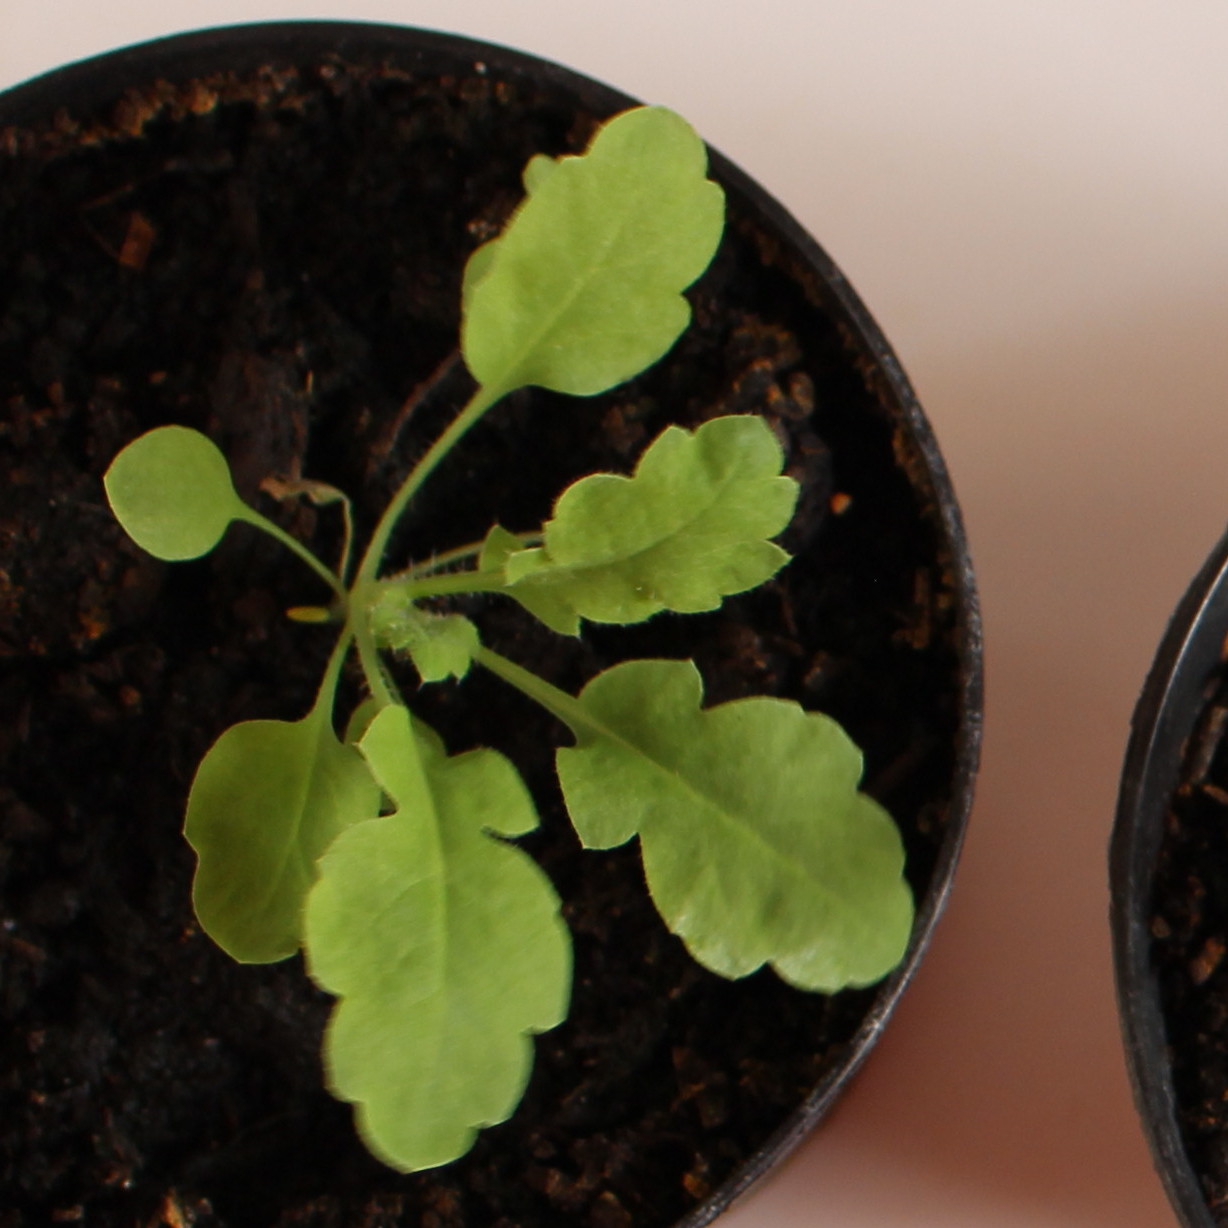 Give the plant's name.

Papaver rhoeas
